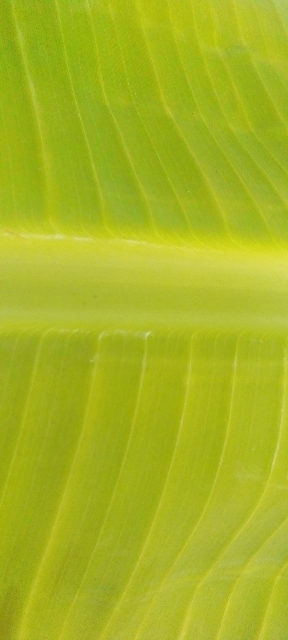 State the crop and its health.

banana, healthy
